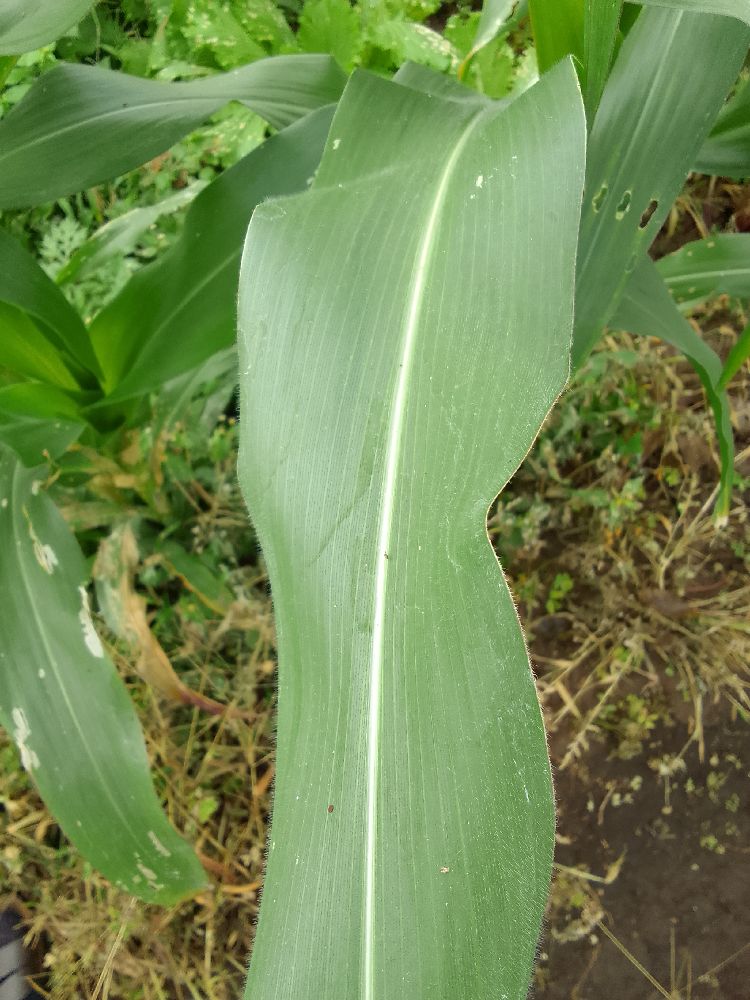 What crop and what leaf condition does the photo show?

maize, healthy
